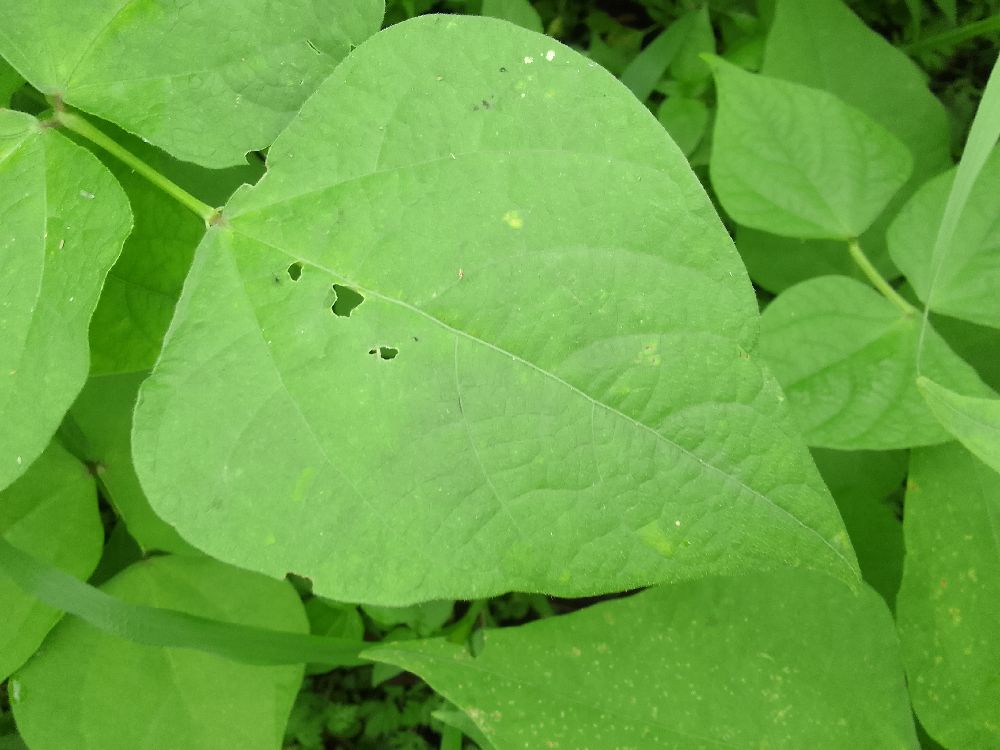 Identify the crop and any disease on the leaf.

common bean, healthy
